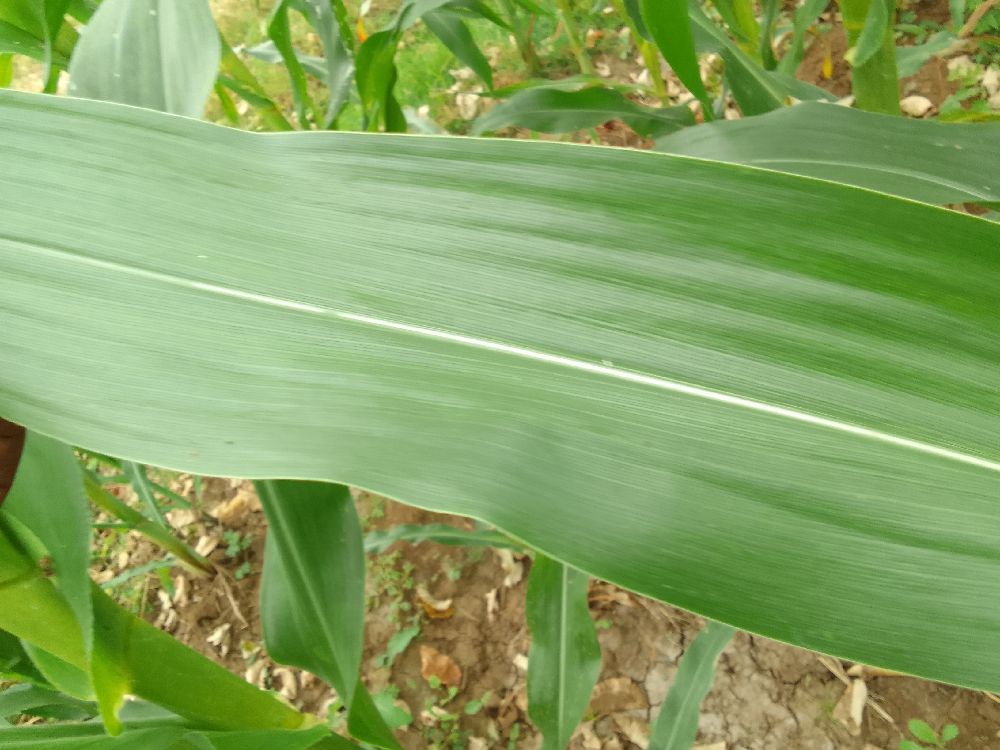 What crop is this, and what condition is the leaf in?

maize, healthy
